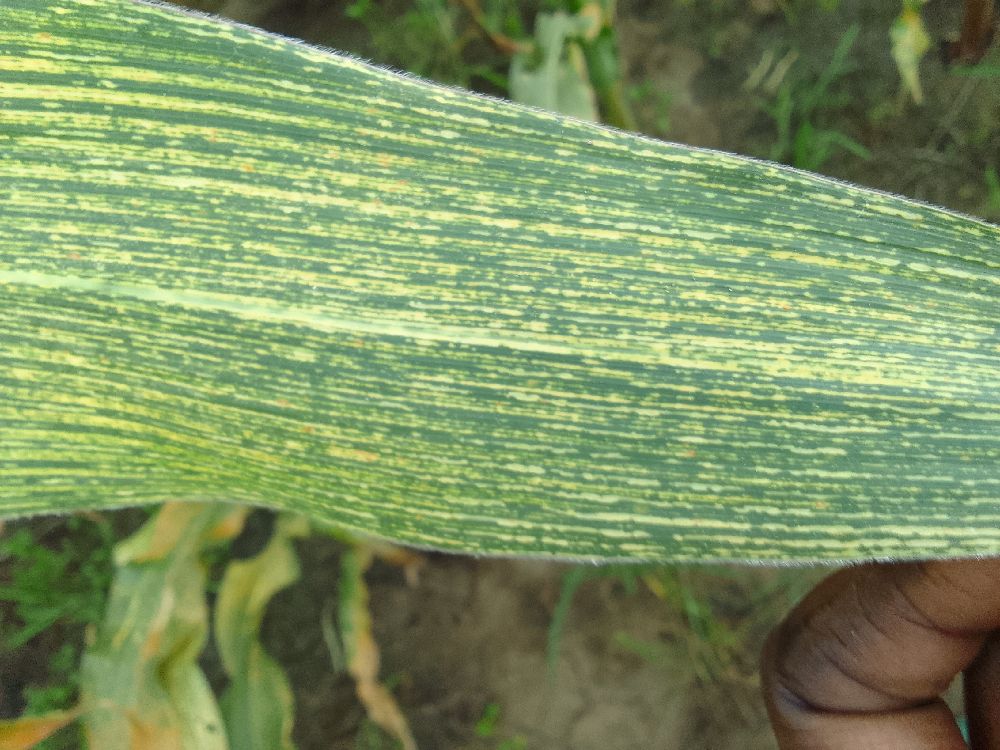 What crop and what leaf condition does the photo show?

maize, maize streak virus
